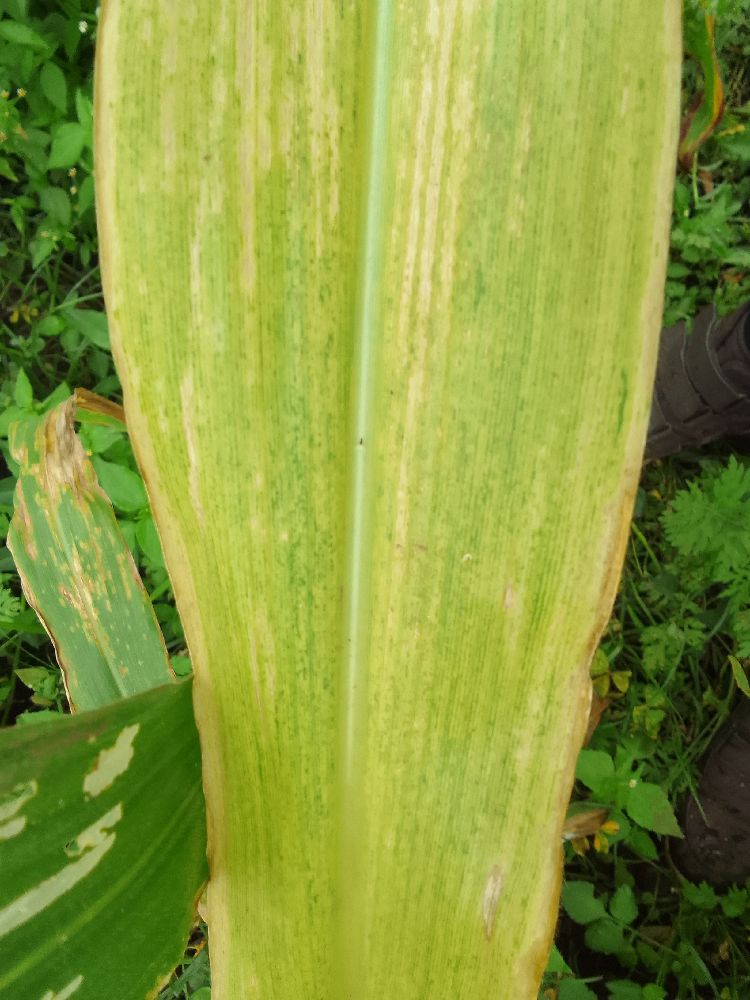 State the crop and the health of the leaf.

maize, maize lethal necrosis
